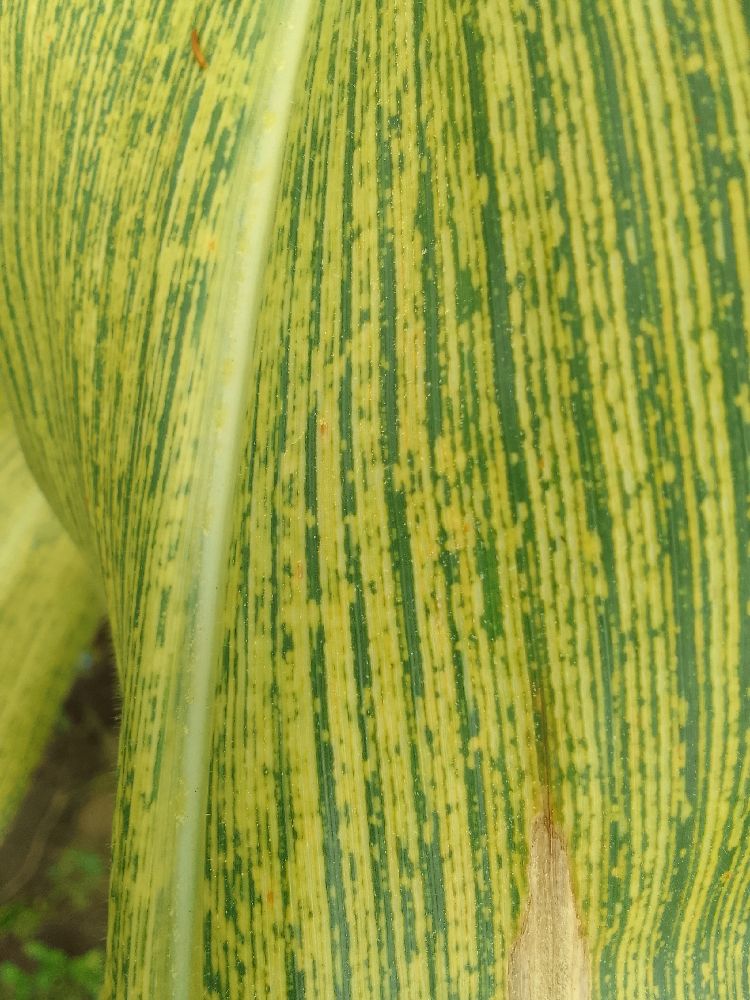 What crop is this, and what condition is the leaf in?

maize, maize streak virus
